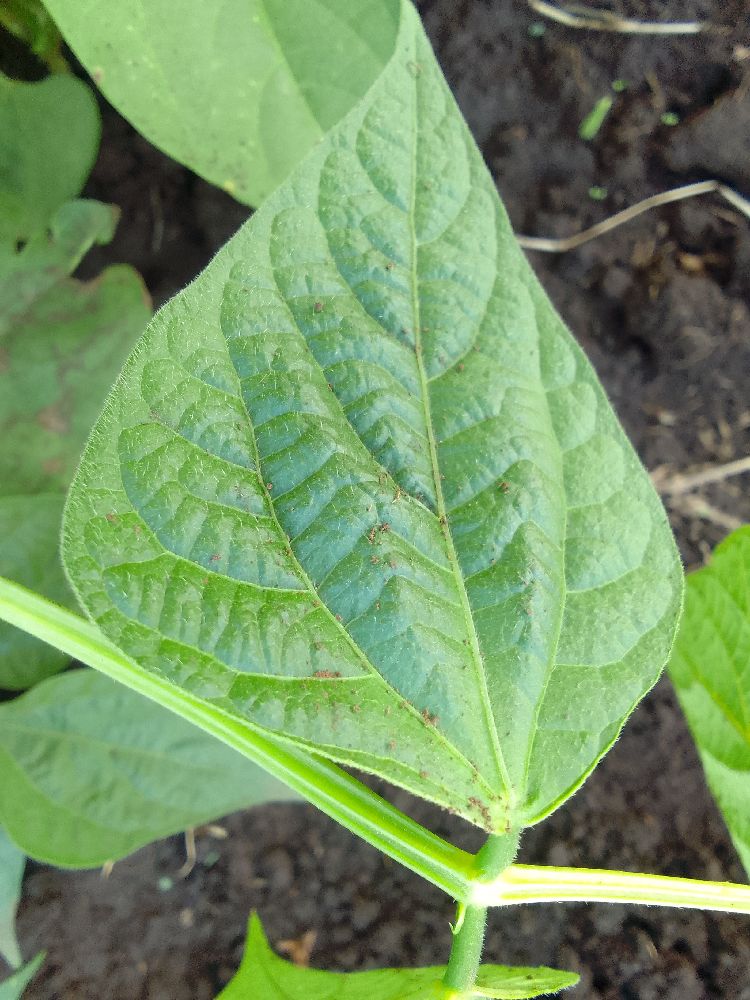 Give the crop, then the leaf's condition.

common bean, healthy
